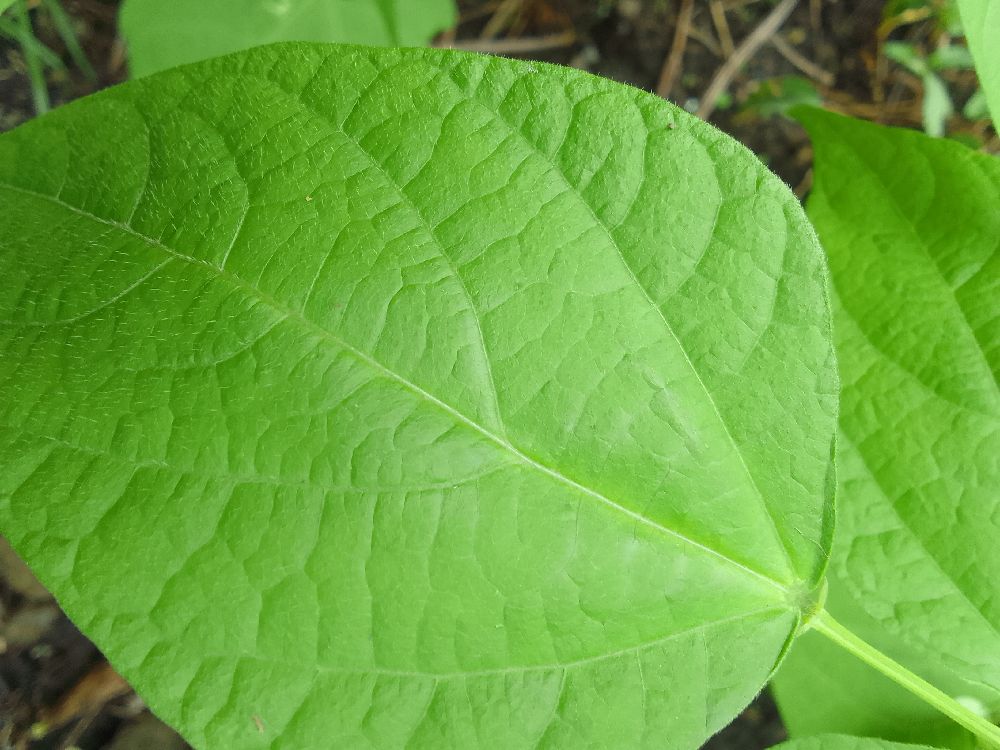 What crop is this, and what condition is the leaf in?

common bean, healthy
